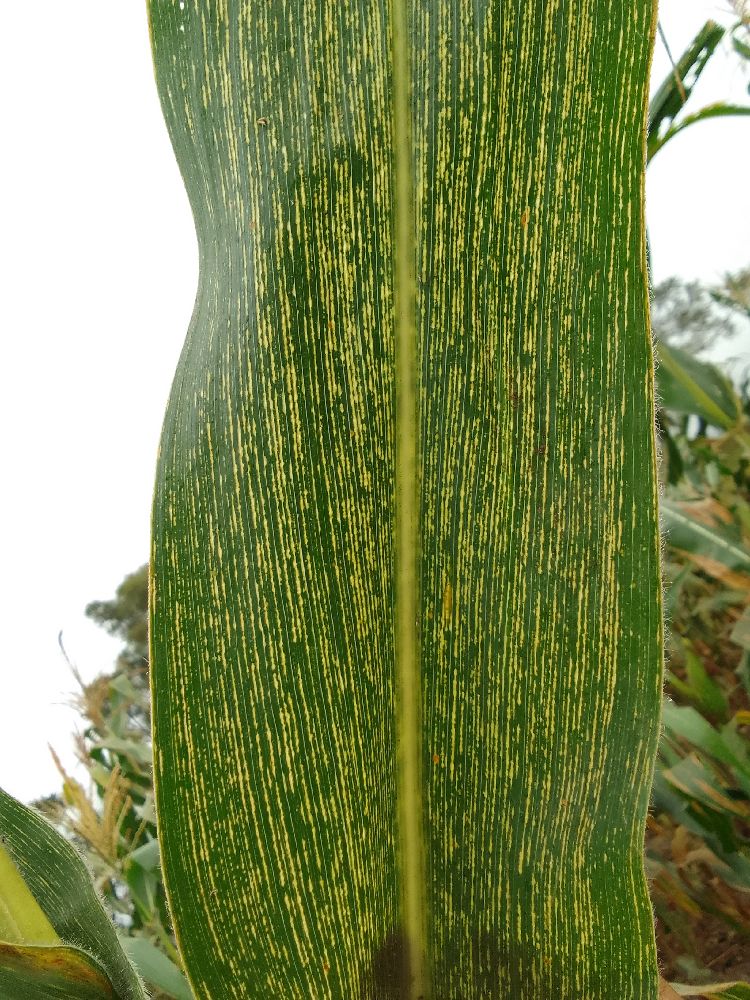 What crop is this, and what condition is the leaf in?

maize, maize streak virus
